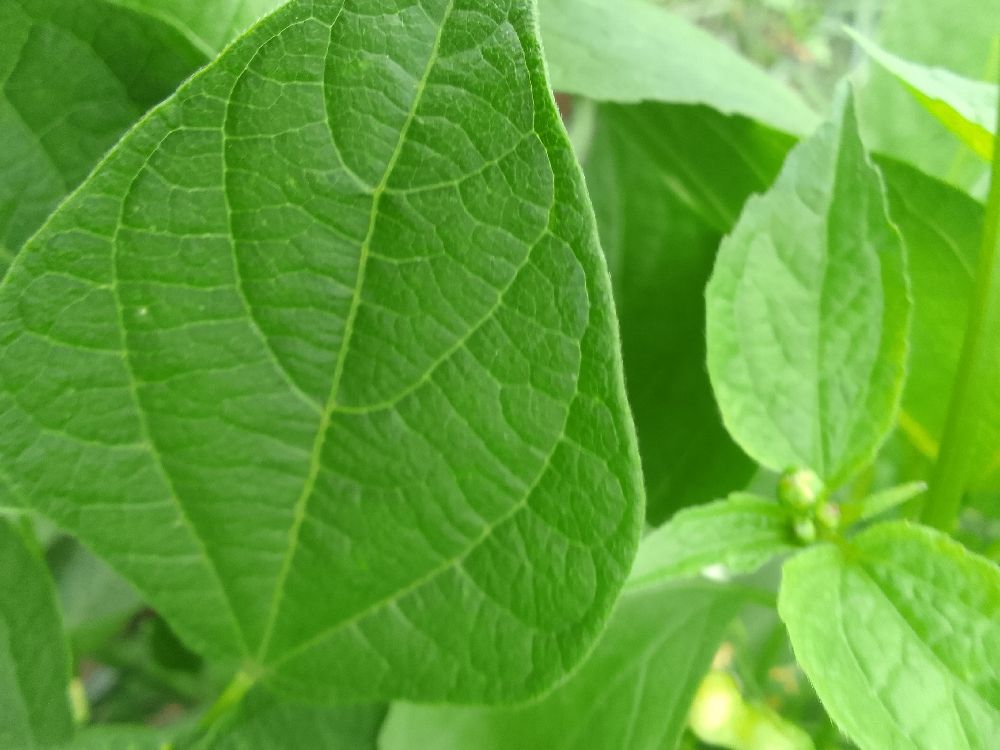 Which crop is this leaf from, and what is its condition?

common bean, healthy
